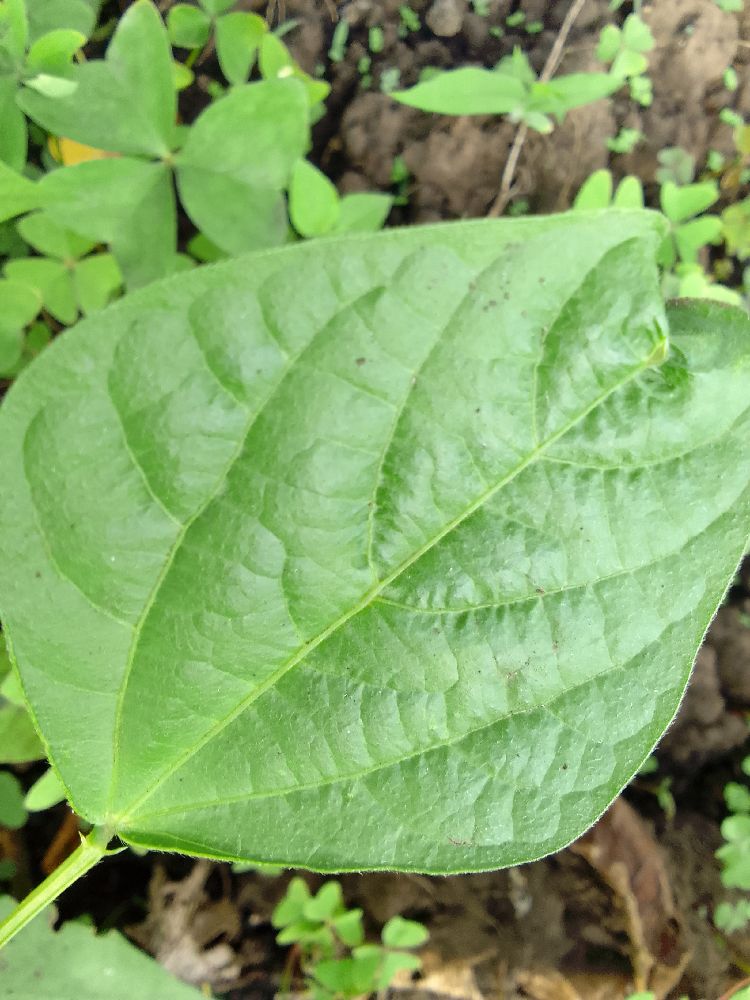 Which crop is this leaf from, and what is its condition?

common bean, healthy
